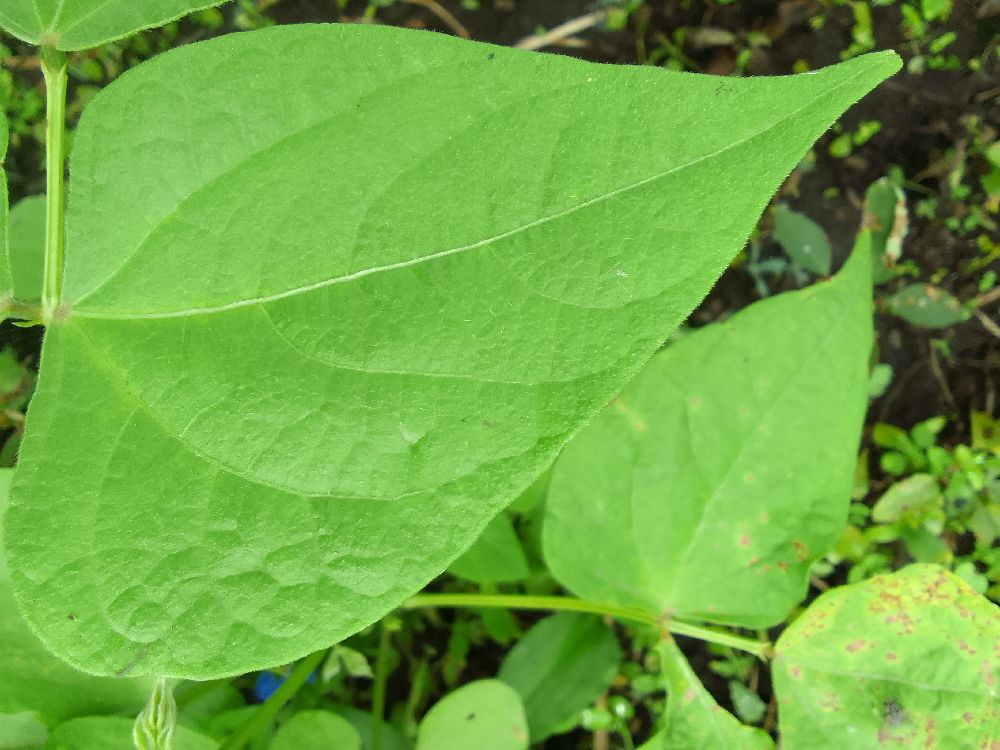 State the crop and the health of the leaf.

common bean, healthy
